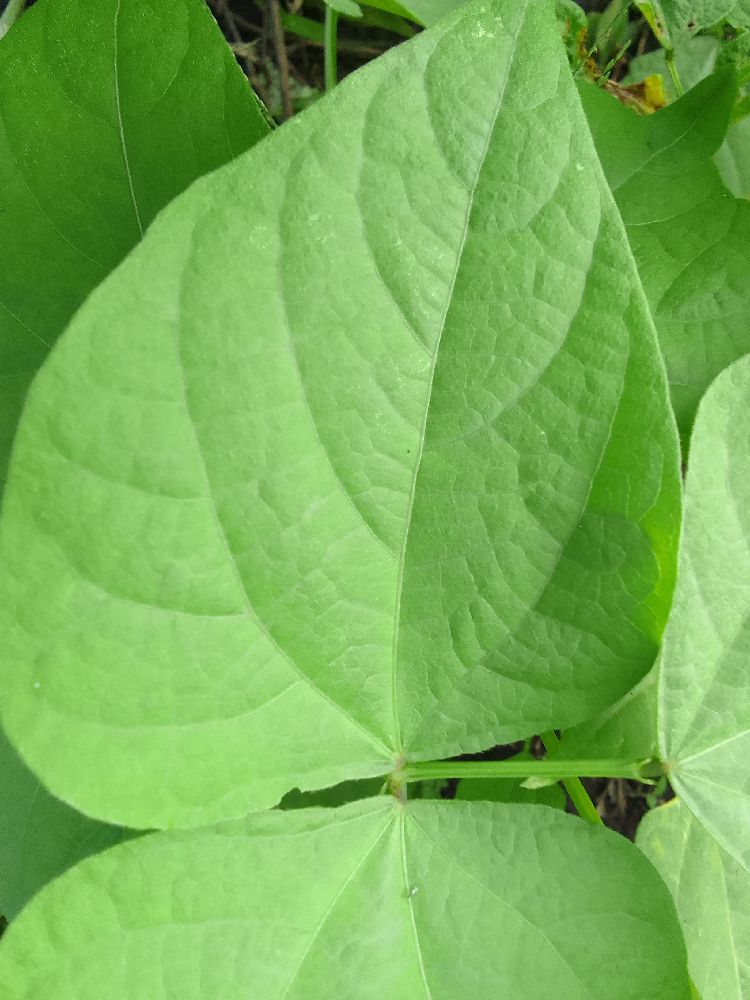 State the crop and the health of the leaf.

common bean, healthy
